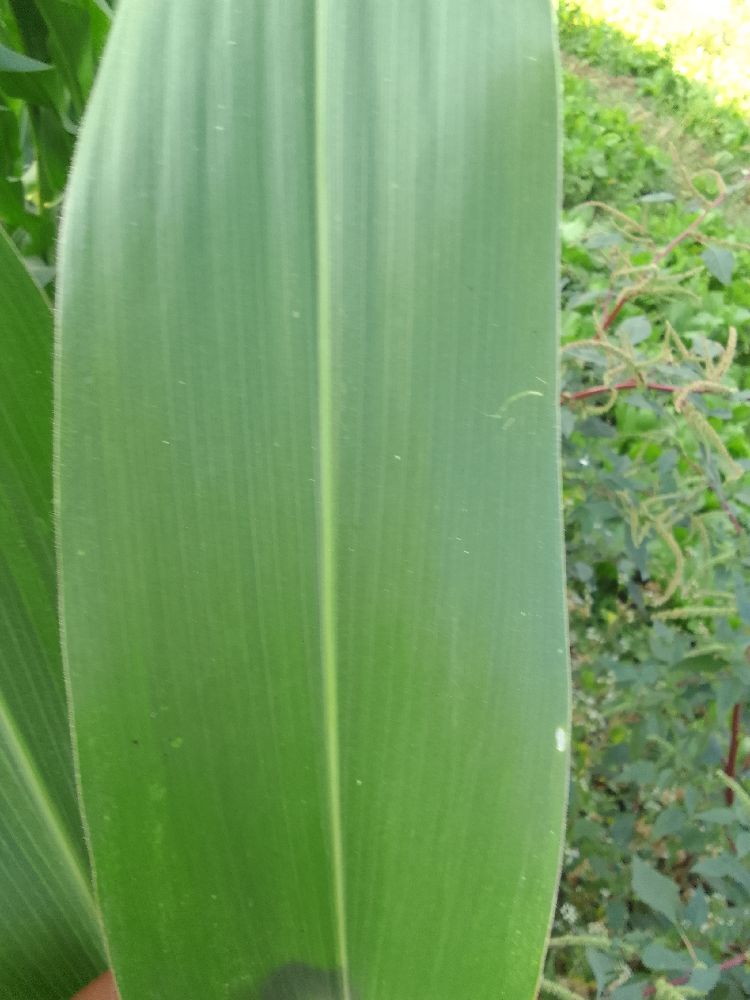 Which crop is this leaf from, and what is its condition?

maize, healthy
